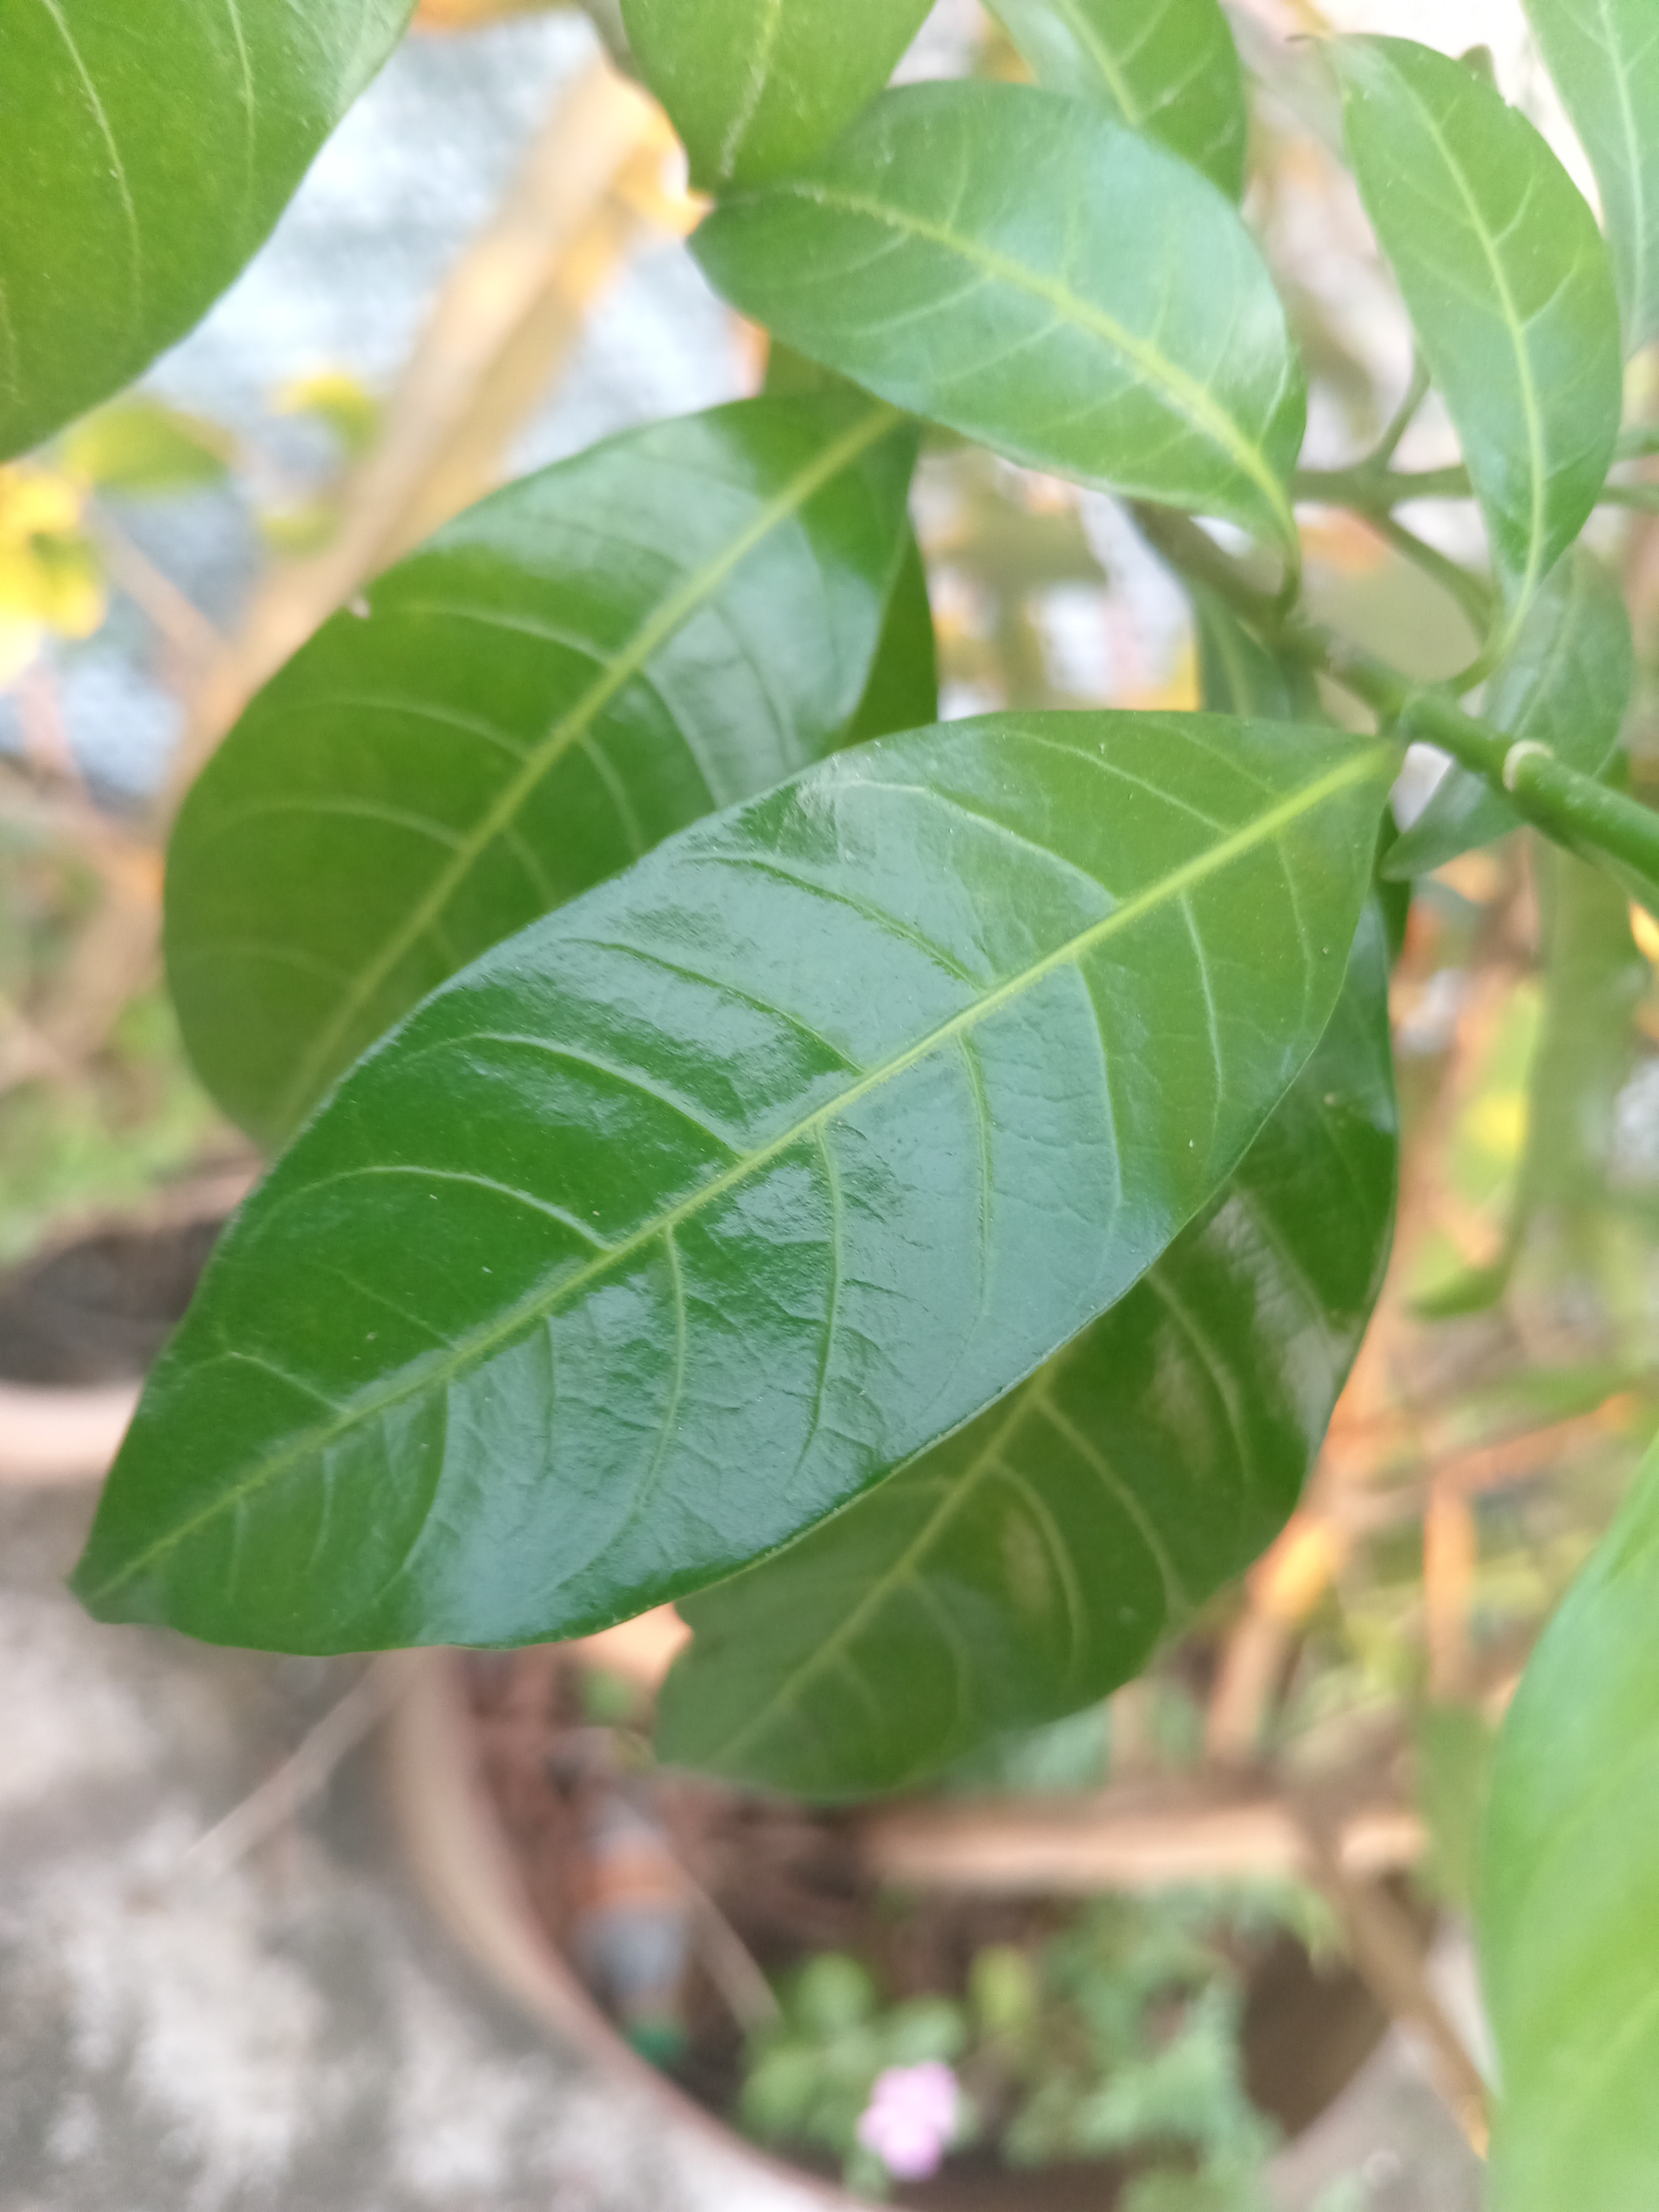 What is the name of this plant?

togor
